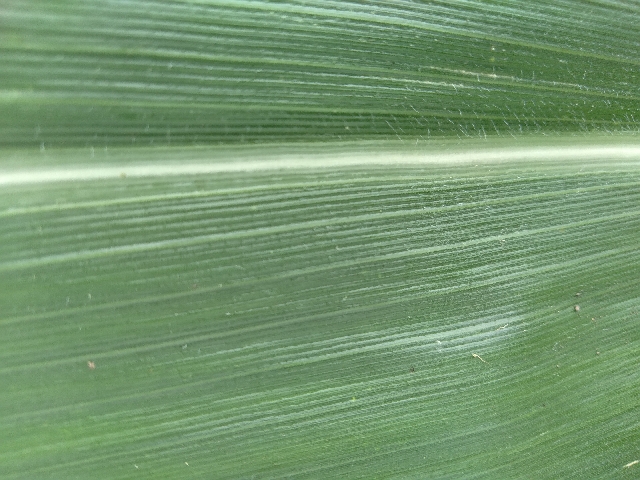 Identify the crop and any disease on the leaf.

maize, healthy
